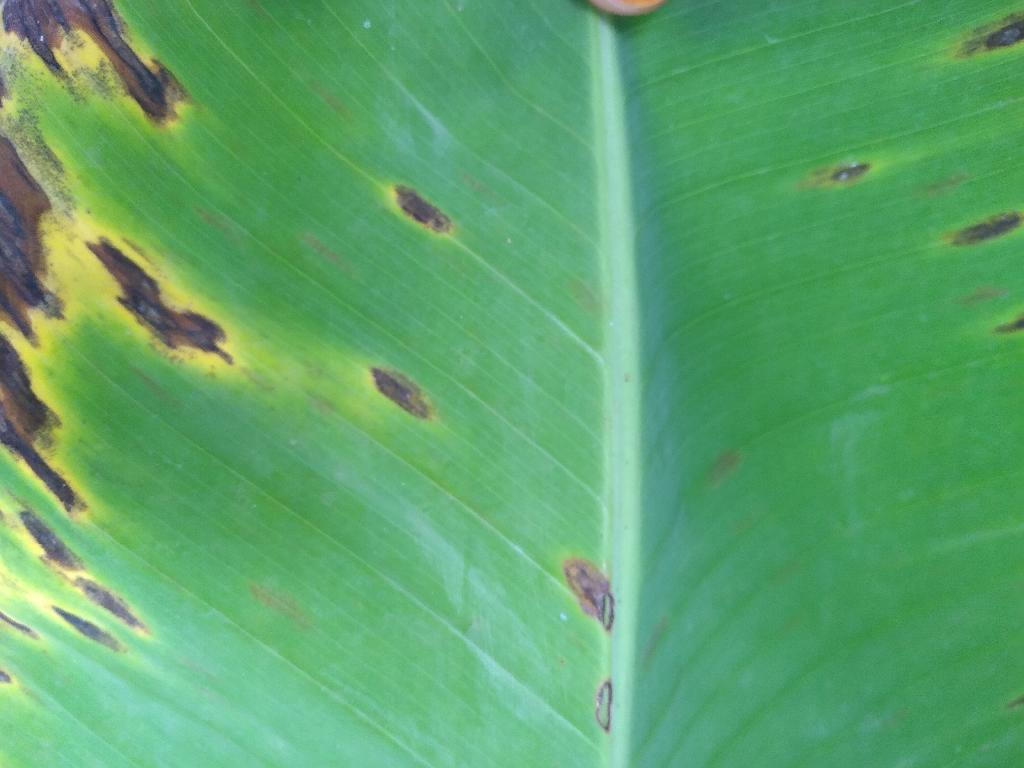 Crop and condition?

banana, black sigatoka
